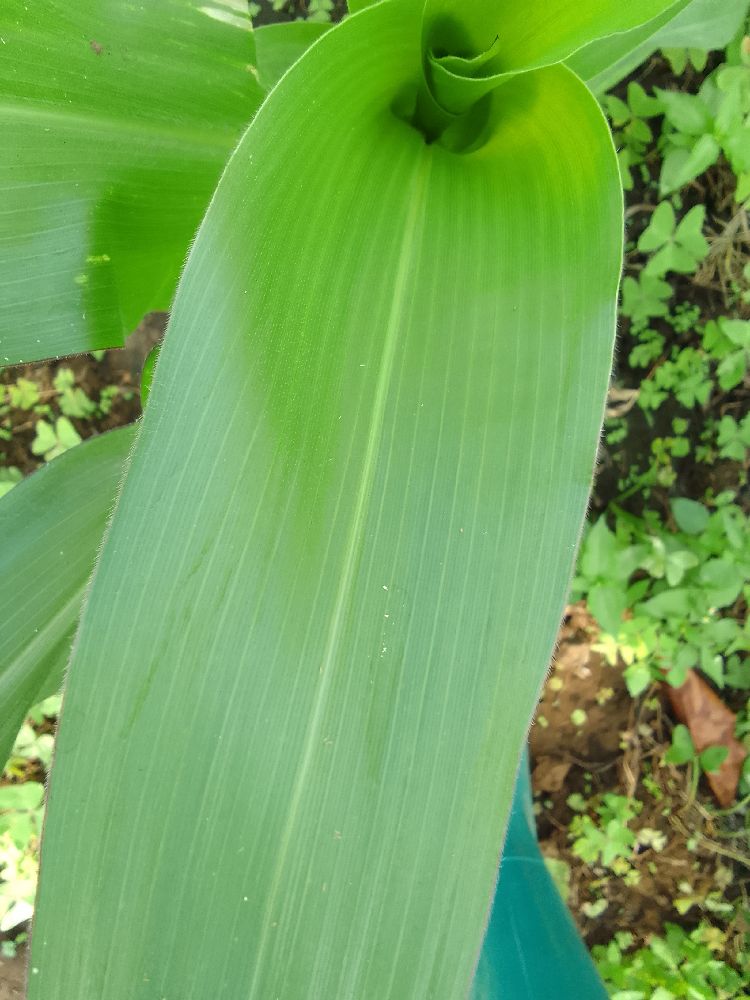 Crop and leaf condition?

maize, healthy
